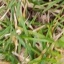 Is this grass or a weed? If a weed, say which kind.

grass
